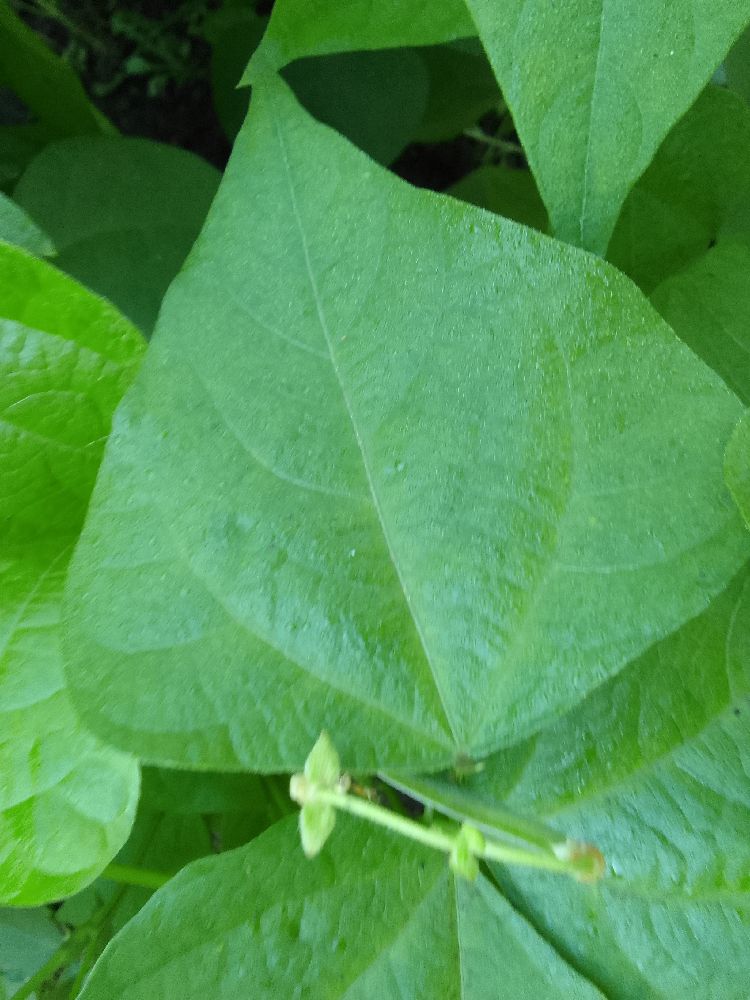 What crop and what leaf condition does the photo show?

common bean, healthy
